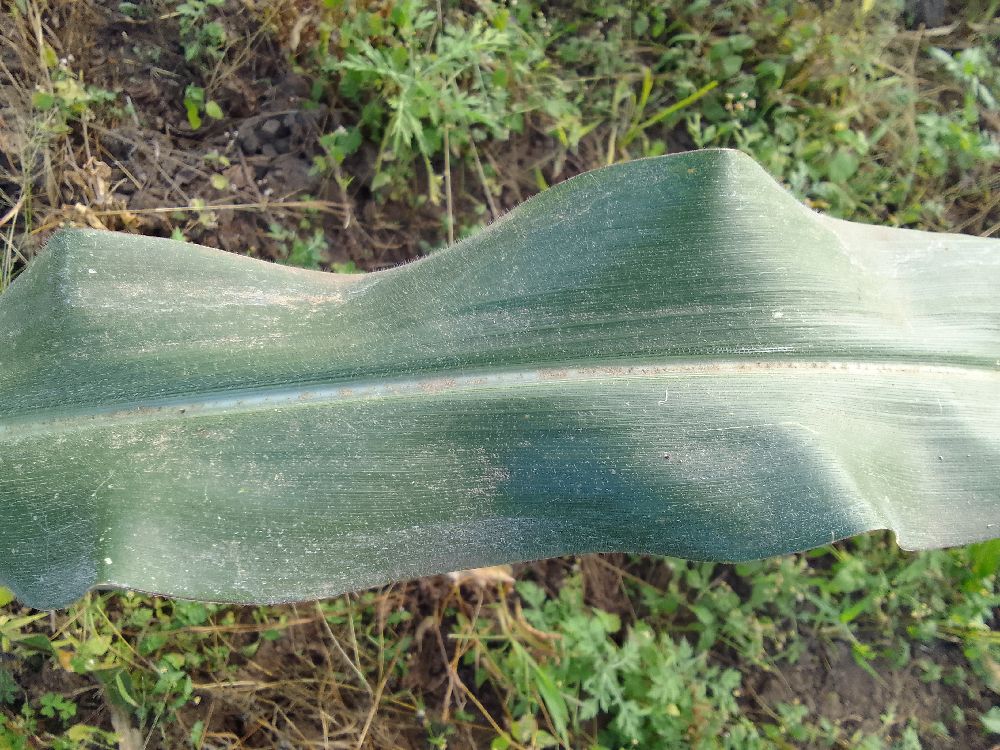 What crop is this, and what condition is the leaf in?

maize, healthy
